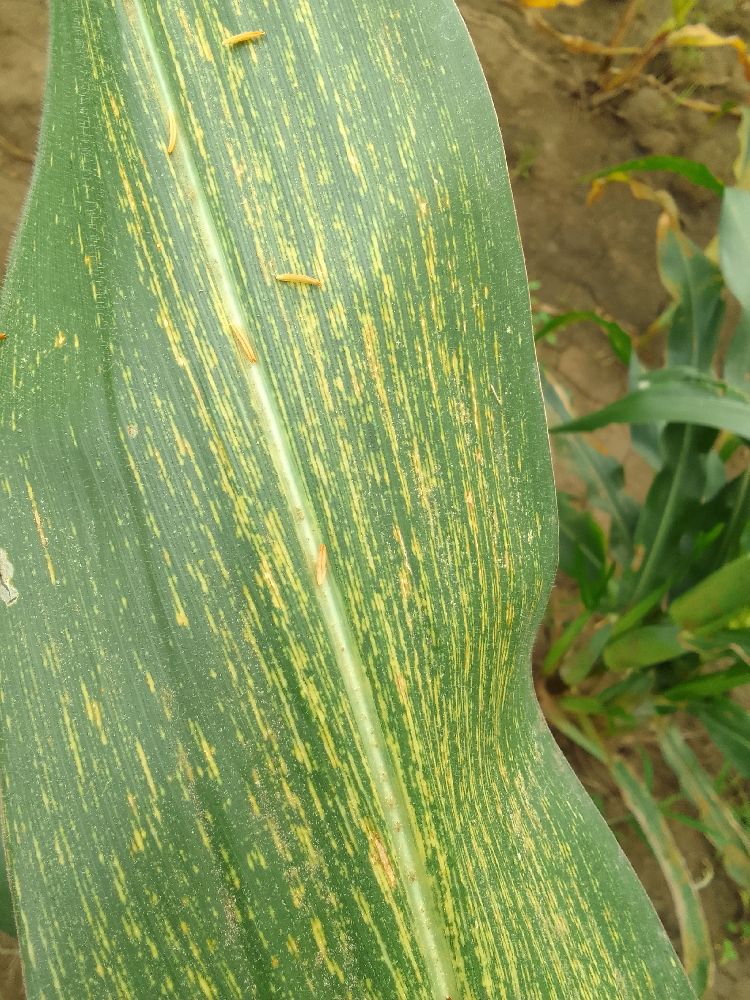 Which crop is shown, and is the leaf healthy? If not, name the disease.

maize, maize streak virus
